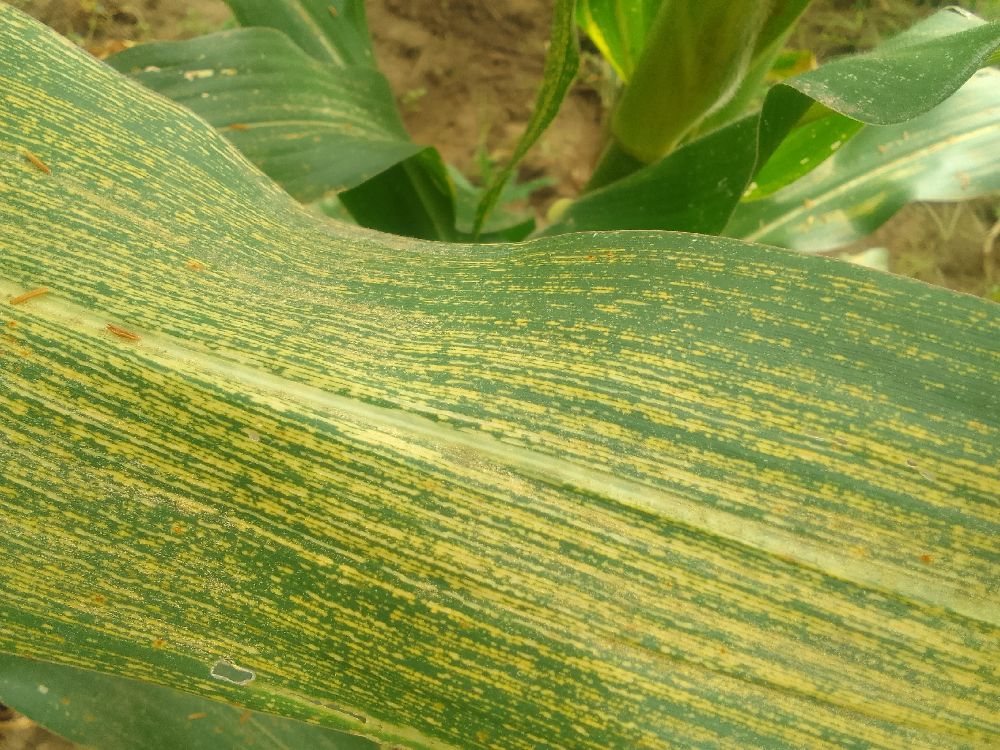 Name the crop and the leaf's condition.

maize, maize streak virus
